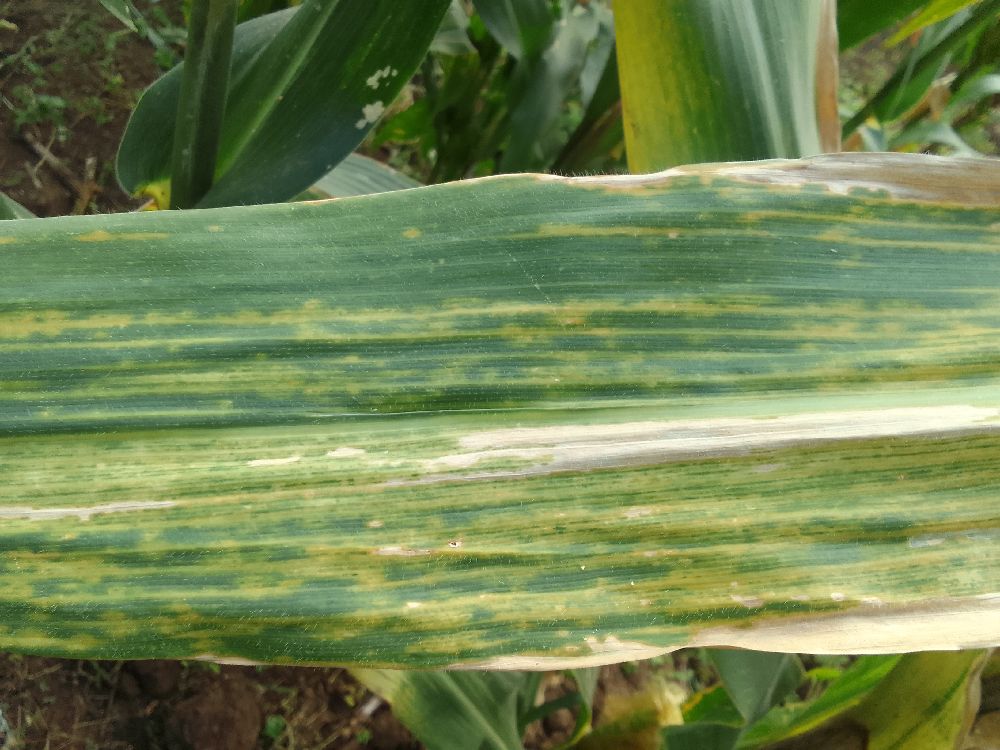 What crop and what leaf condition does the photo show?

maize, maize lethal necrosis
